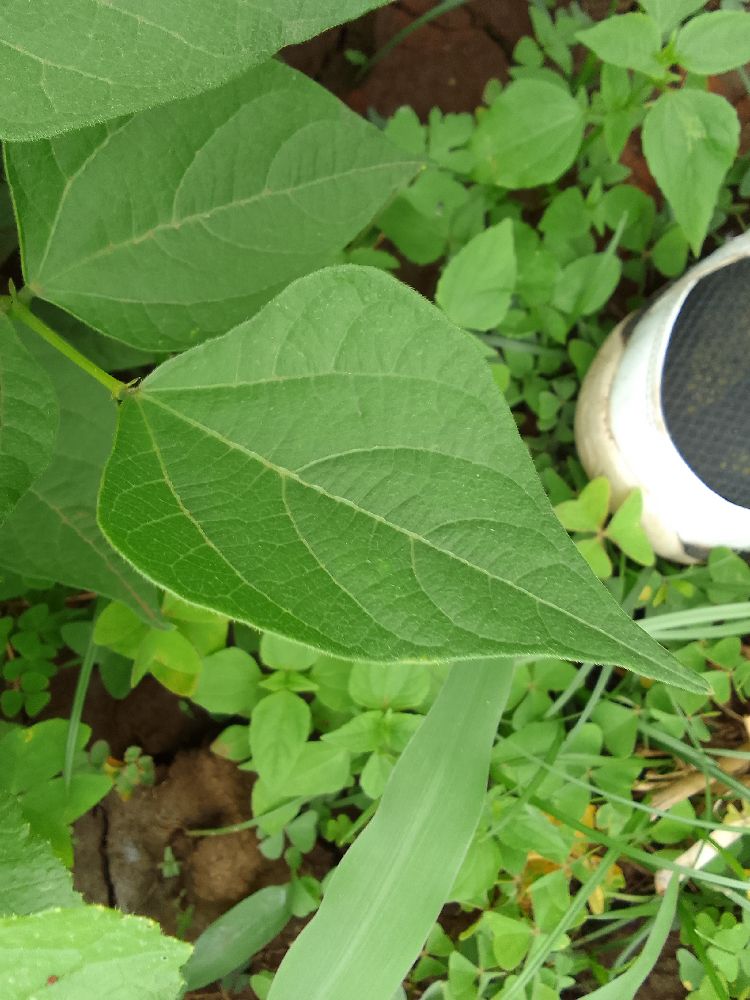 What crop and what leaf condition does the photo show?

common bean, healthy
